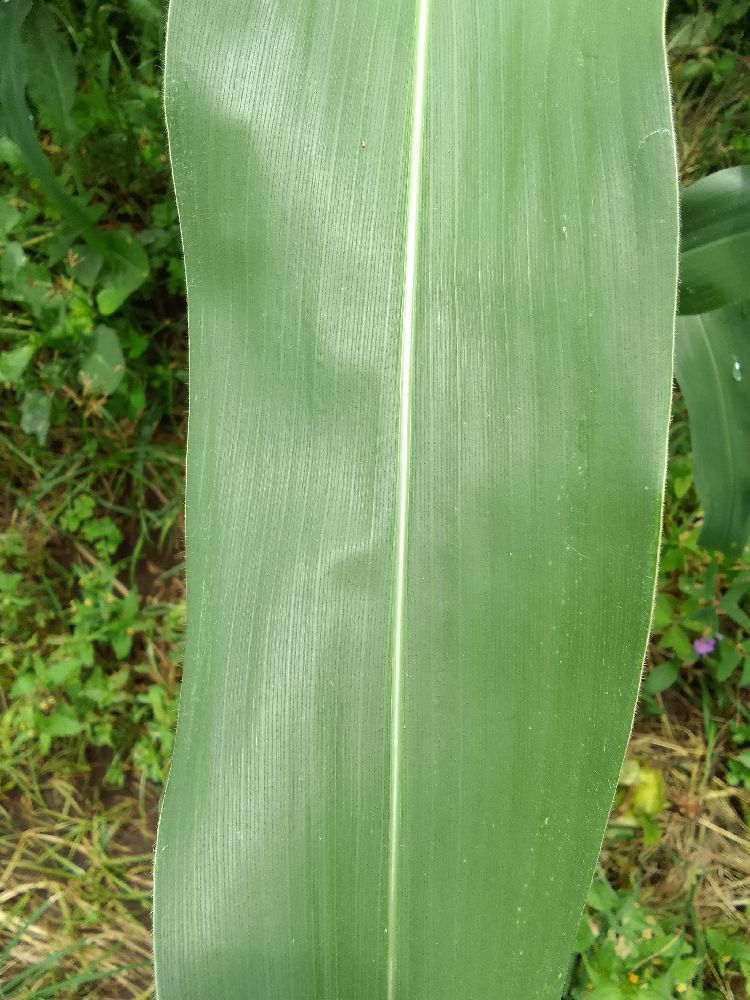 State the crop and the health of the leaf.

maize, healthy
